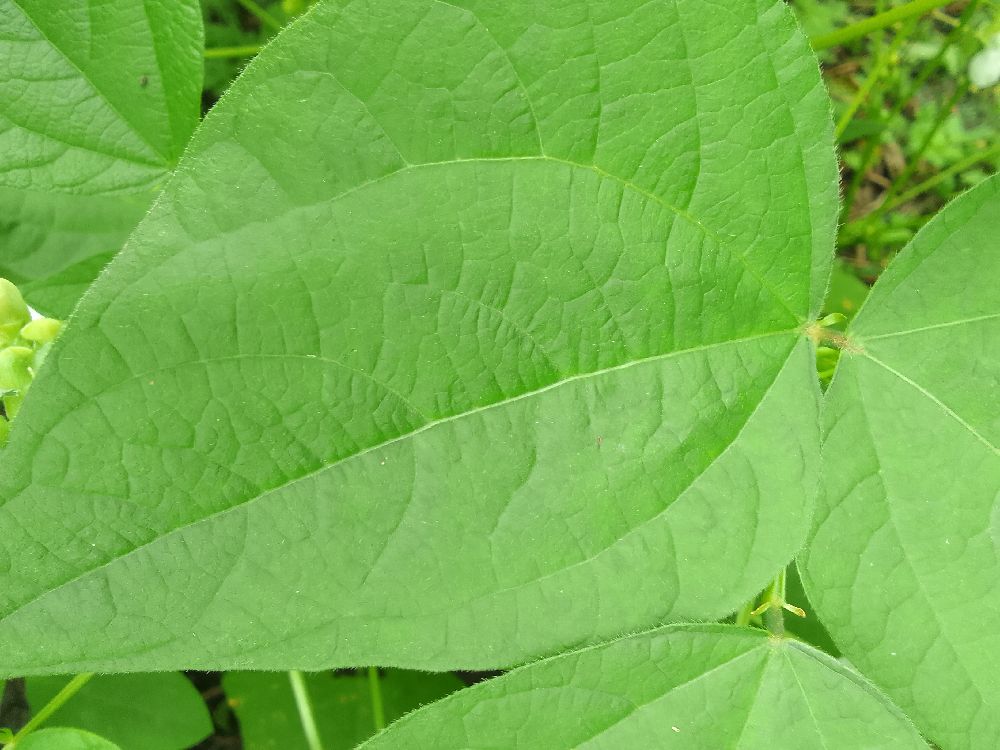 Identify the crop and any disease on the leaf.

common bean, healthy
